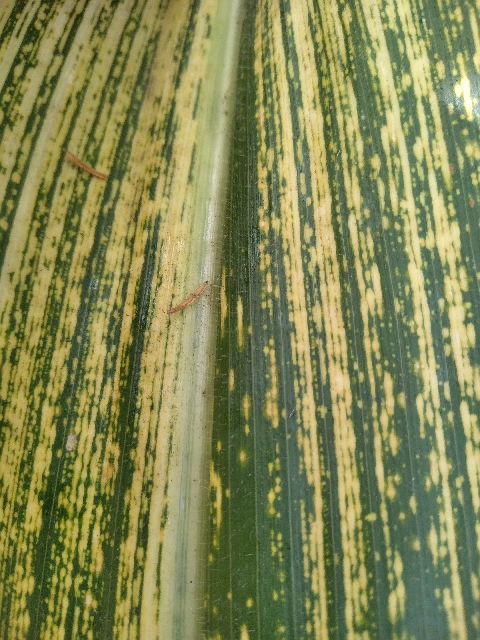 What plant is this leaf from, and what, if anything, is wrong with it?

maize, maize streak virus
